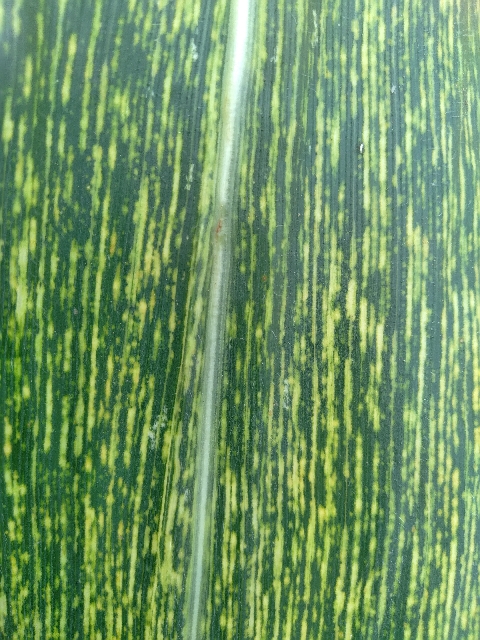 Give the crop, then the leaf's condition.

maize, maize streak virus
